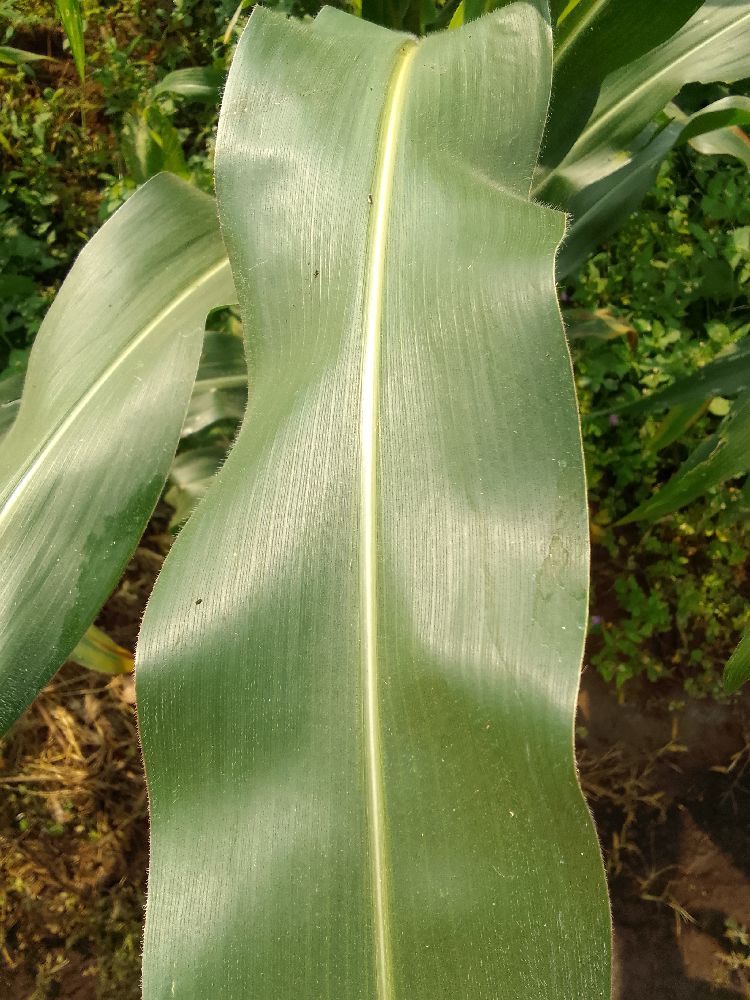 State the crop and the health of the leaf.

maize, healthy
